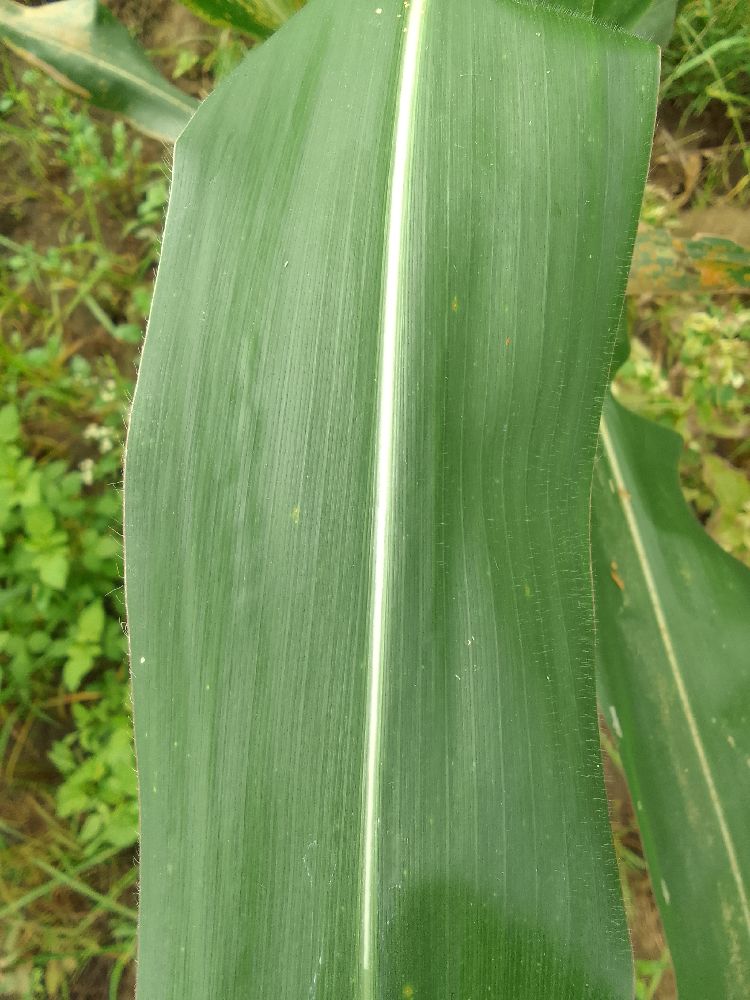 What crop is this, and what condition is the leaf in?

maize, healthy
